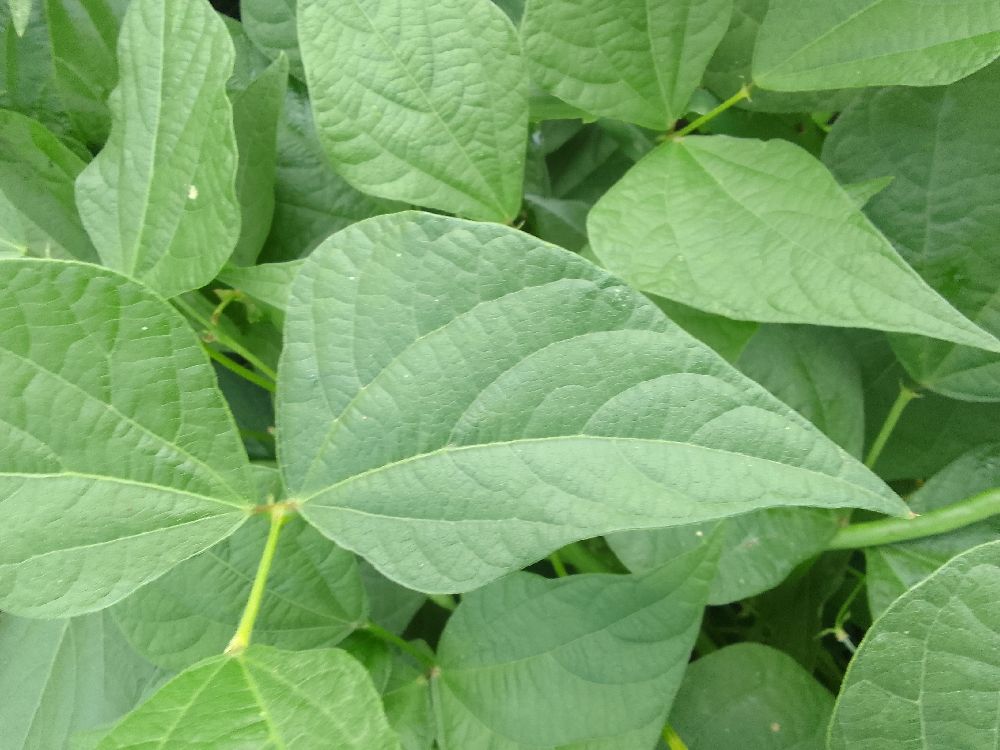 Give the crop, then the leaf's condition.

common bean, healthy
